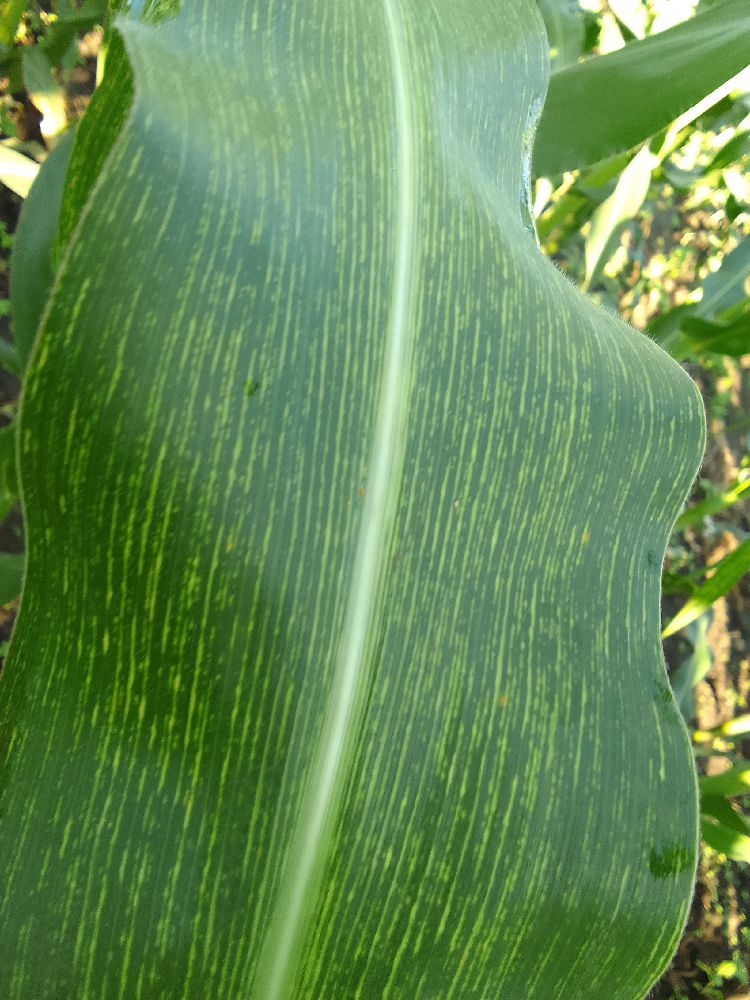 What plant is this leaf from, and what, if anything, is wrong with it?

maize, maize streak virus
